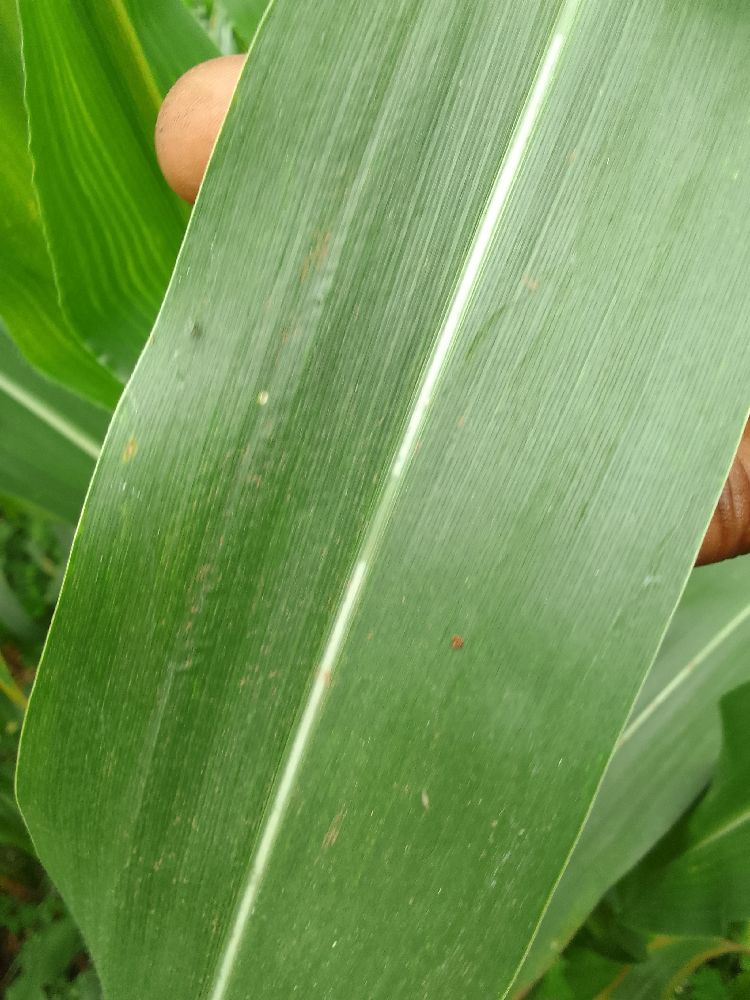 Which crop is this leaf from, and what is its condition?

maize, healthy
